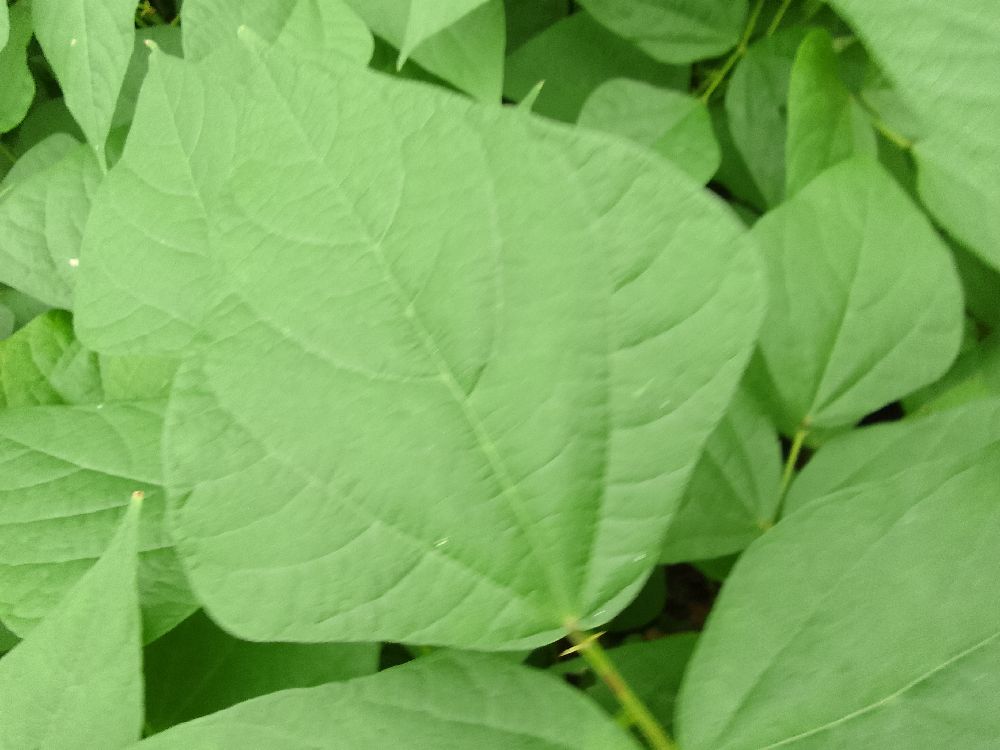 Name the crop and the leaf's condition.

common bean, healthy
